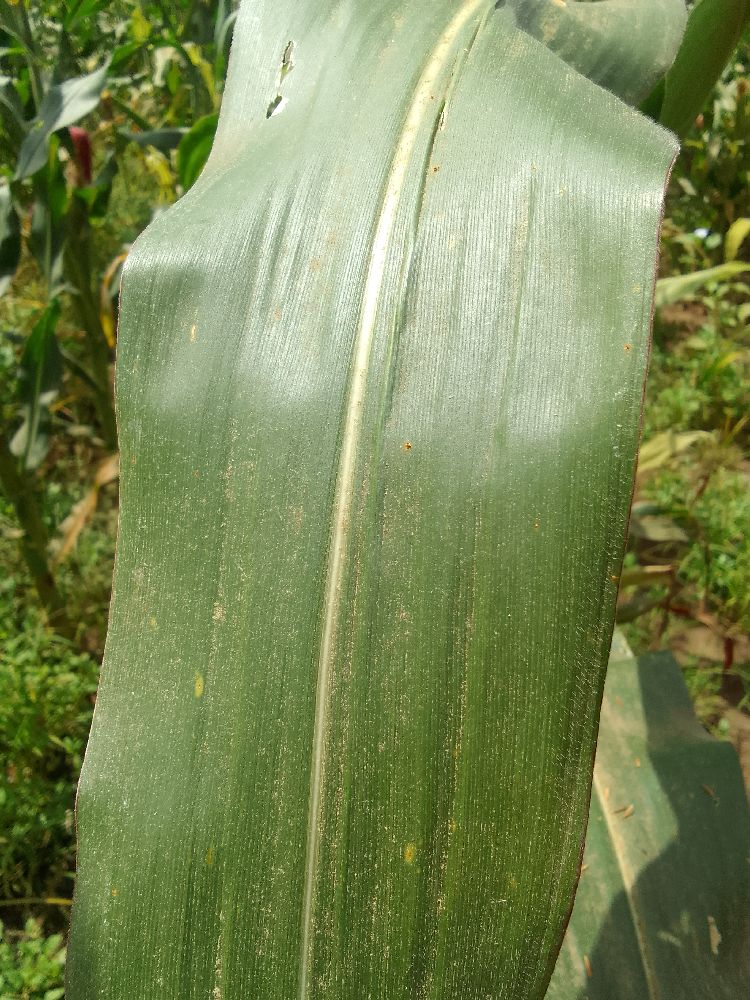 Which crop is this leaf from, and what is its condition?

maize, healthy
